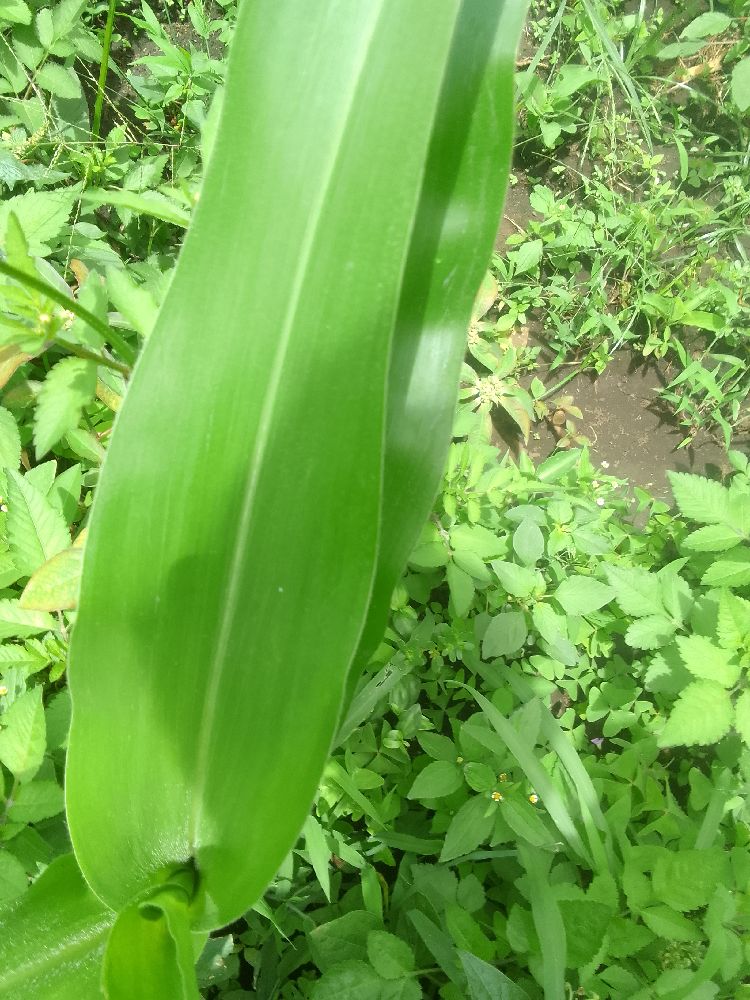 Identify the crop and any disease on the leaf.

maize, healthy
